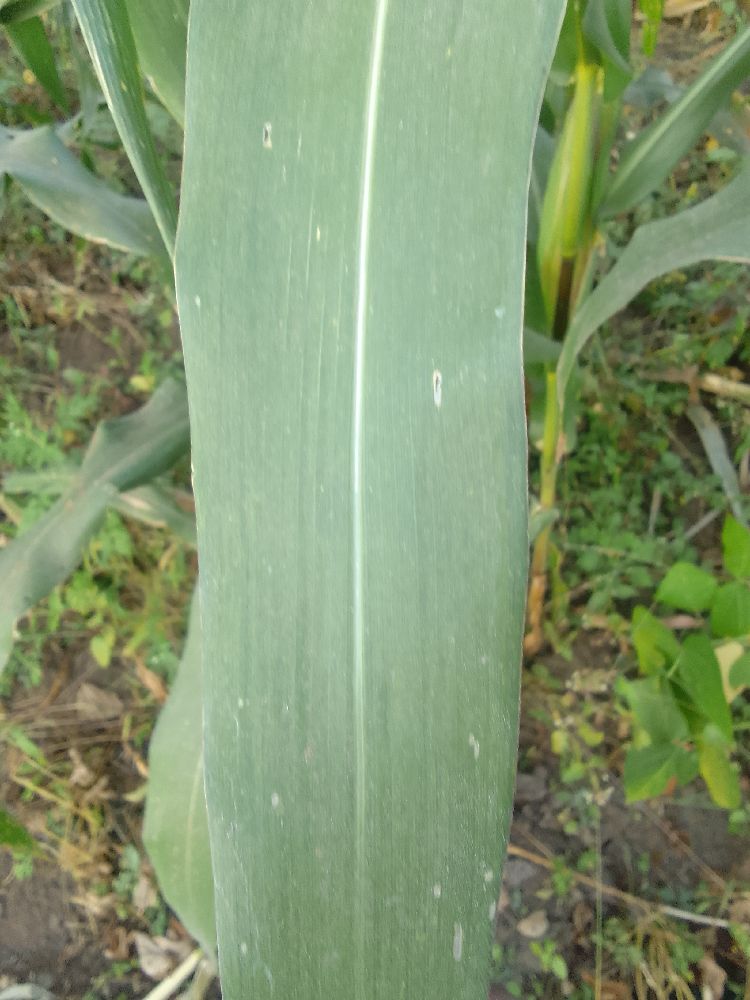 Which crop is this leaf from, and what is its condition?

maize, healthy
